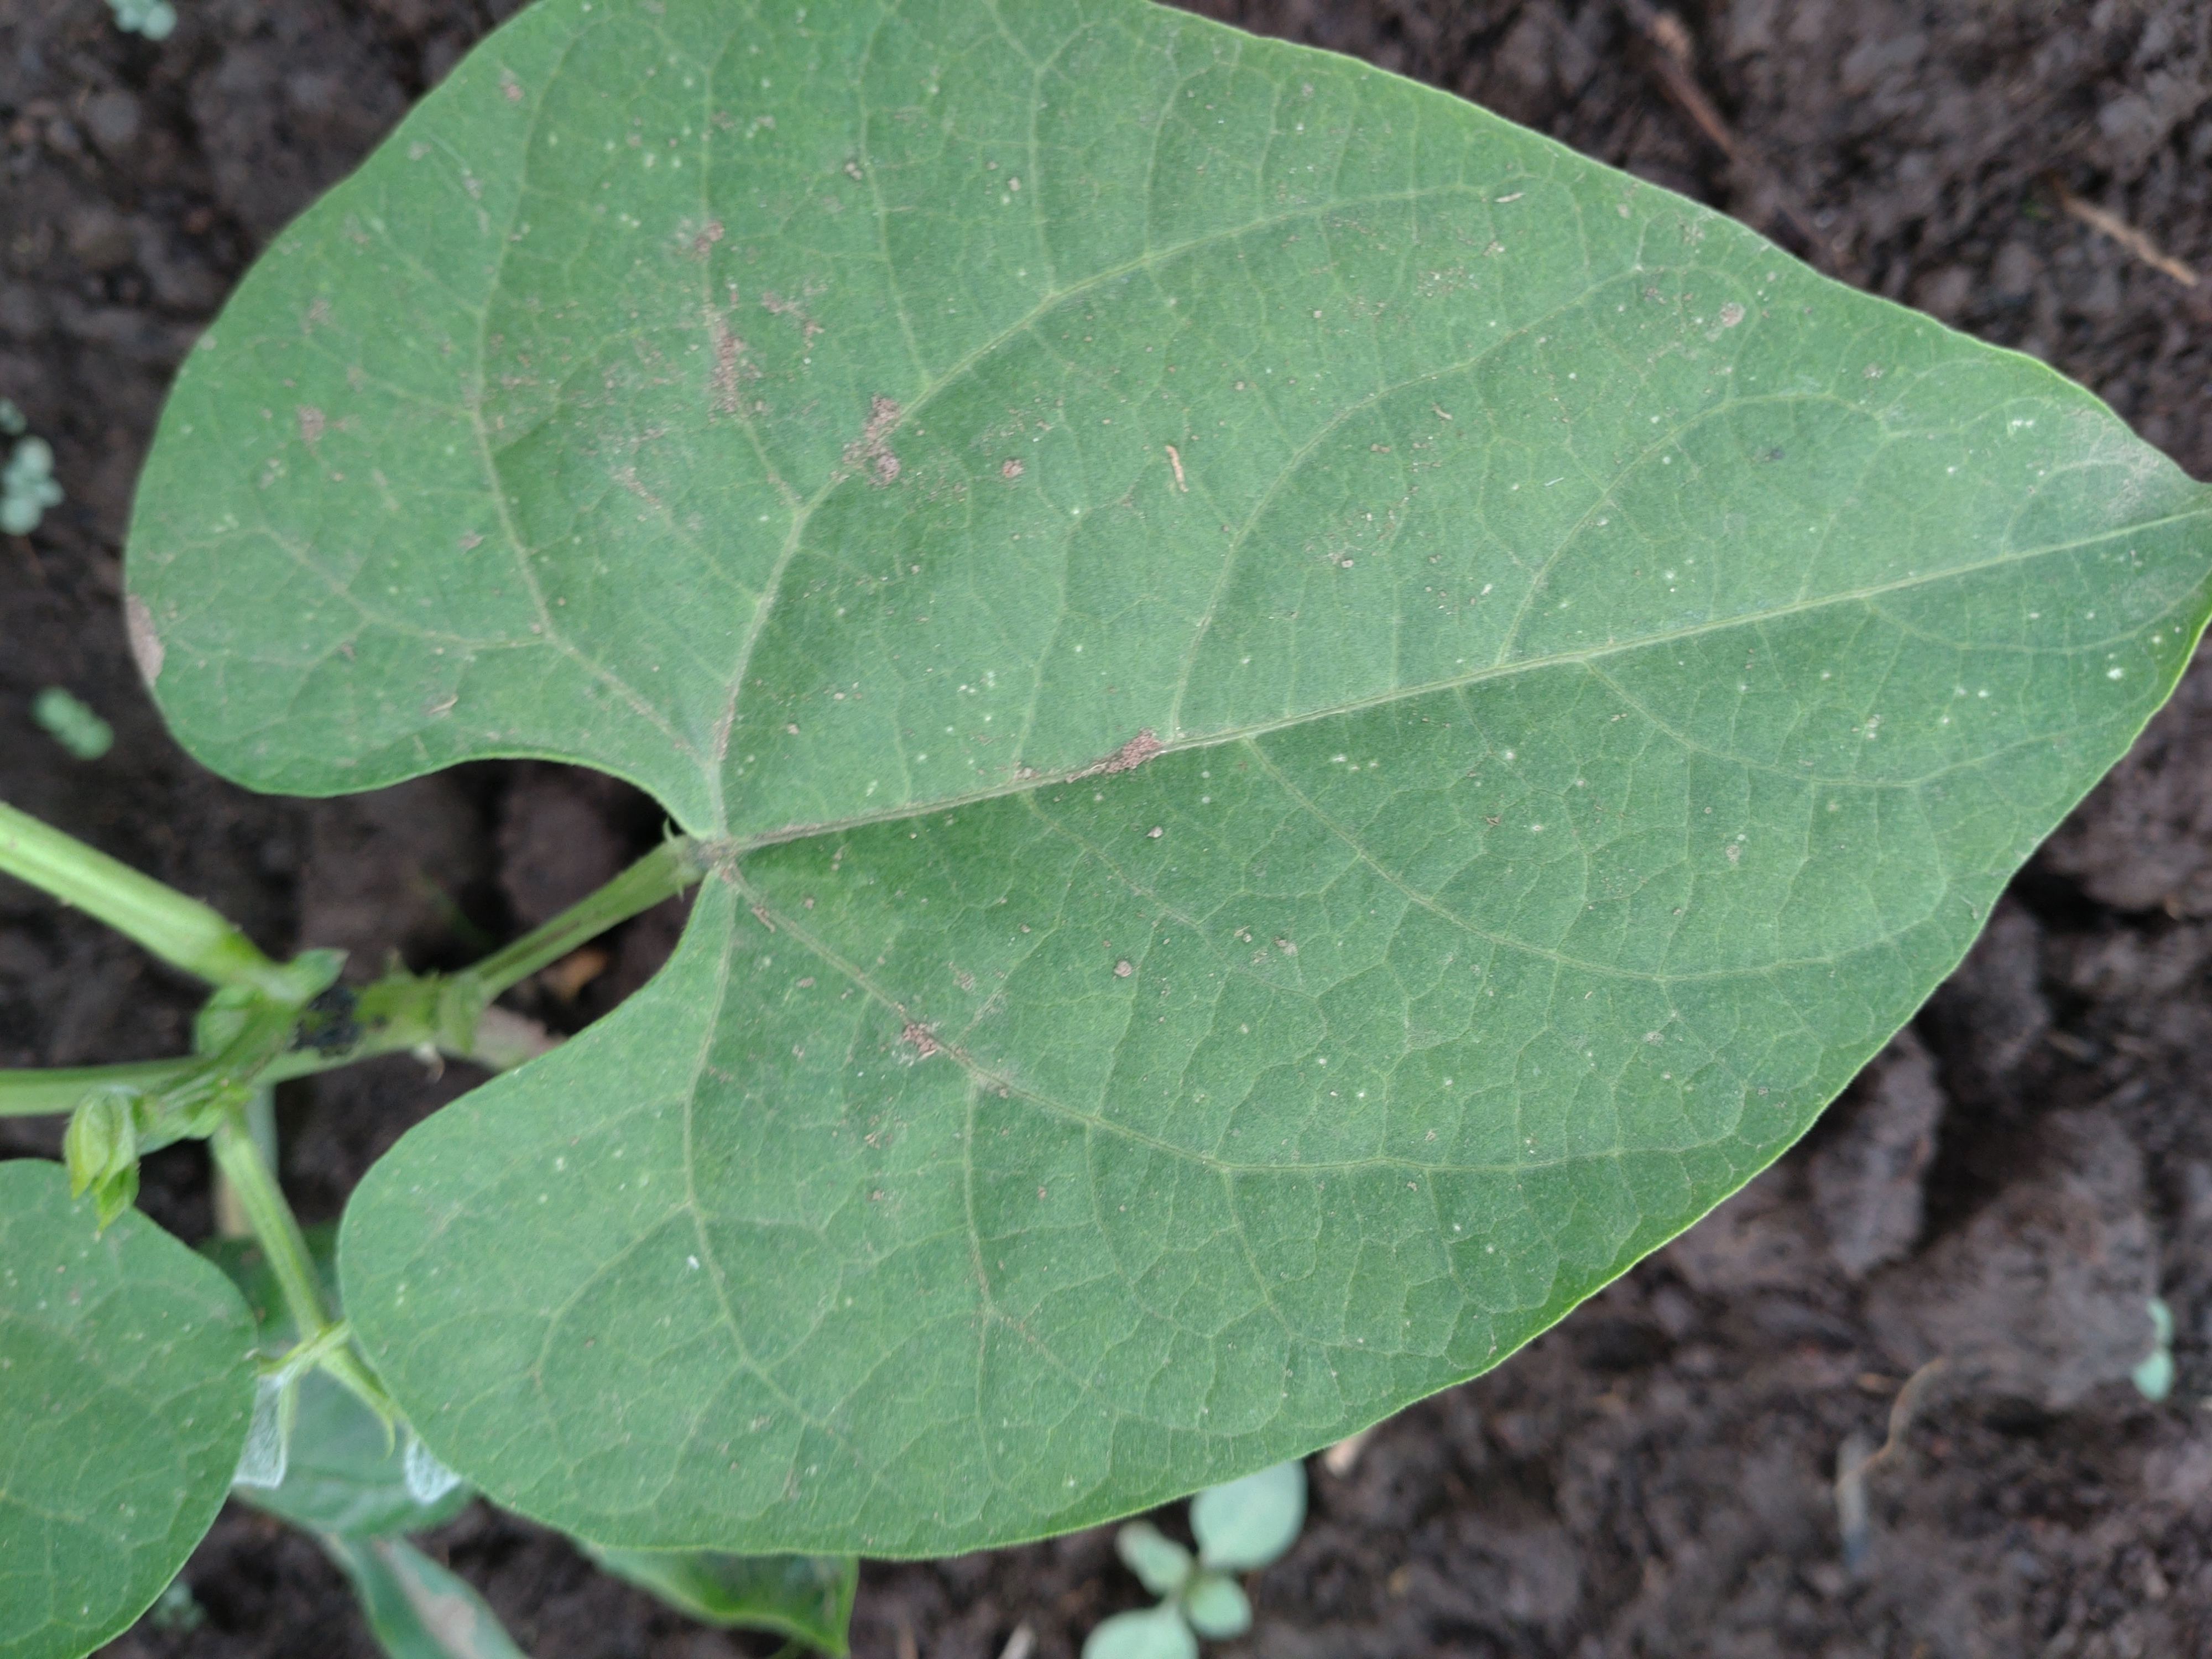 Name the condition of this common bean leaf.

healthy
